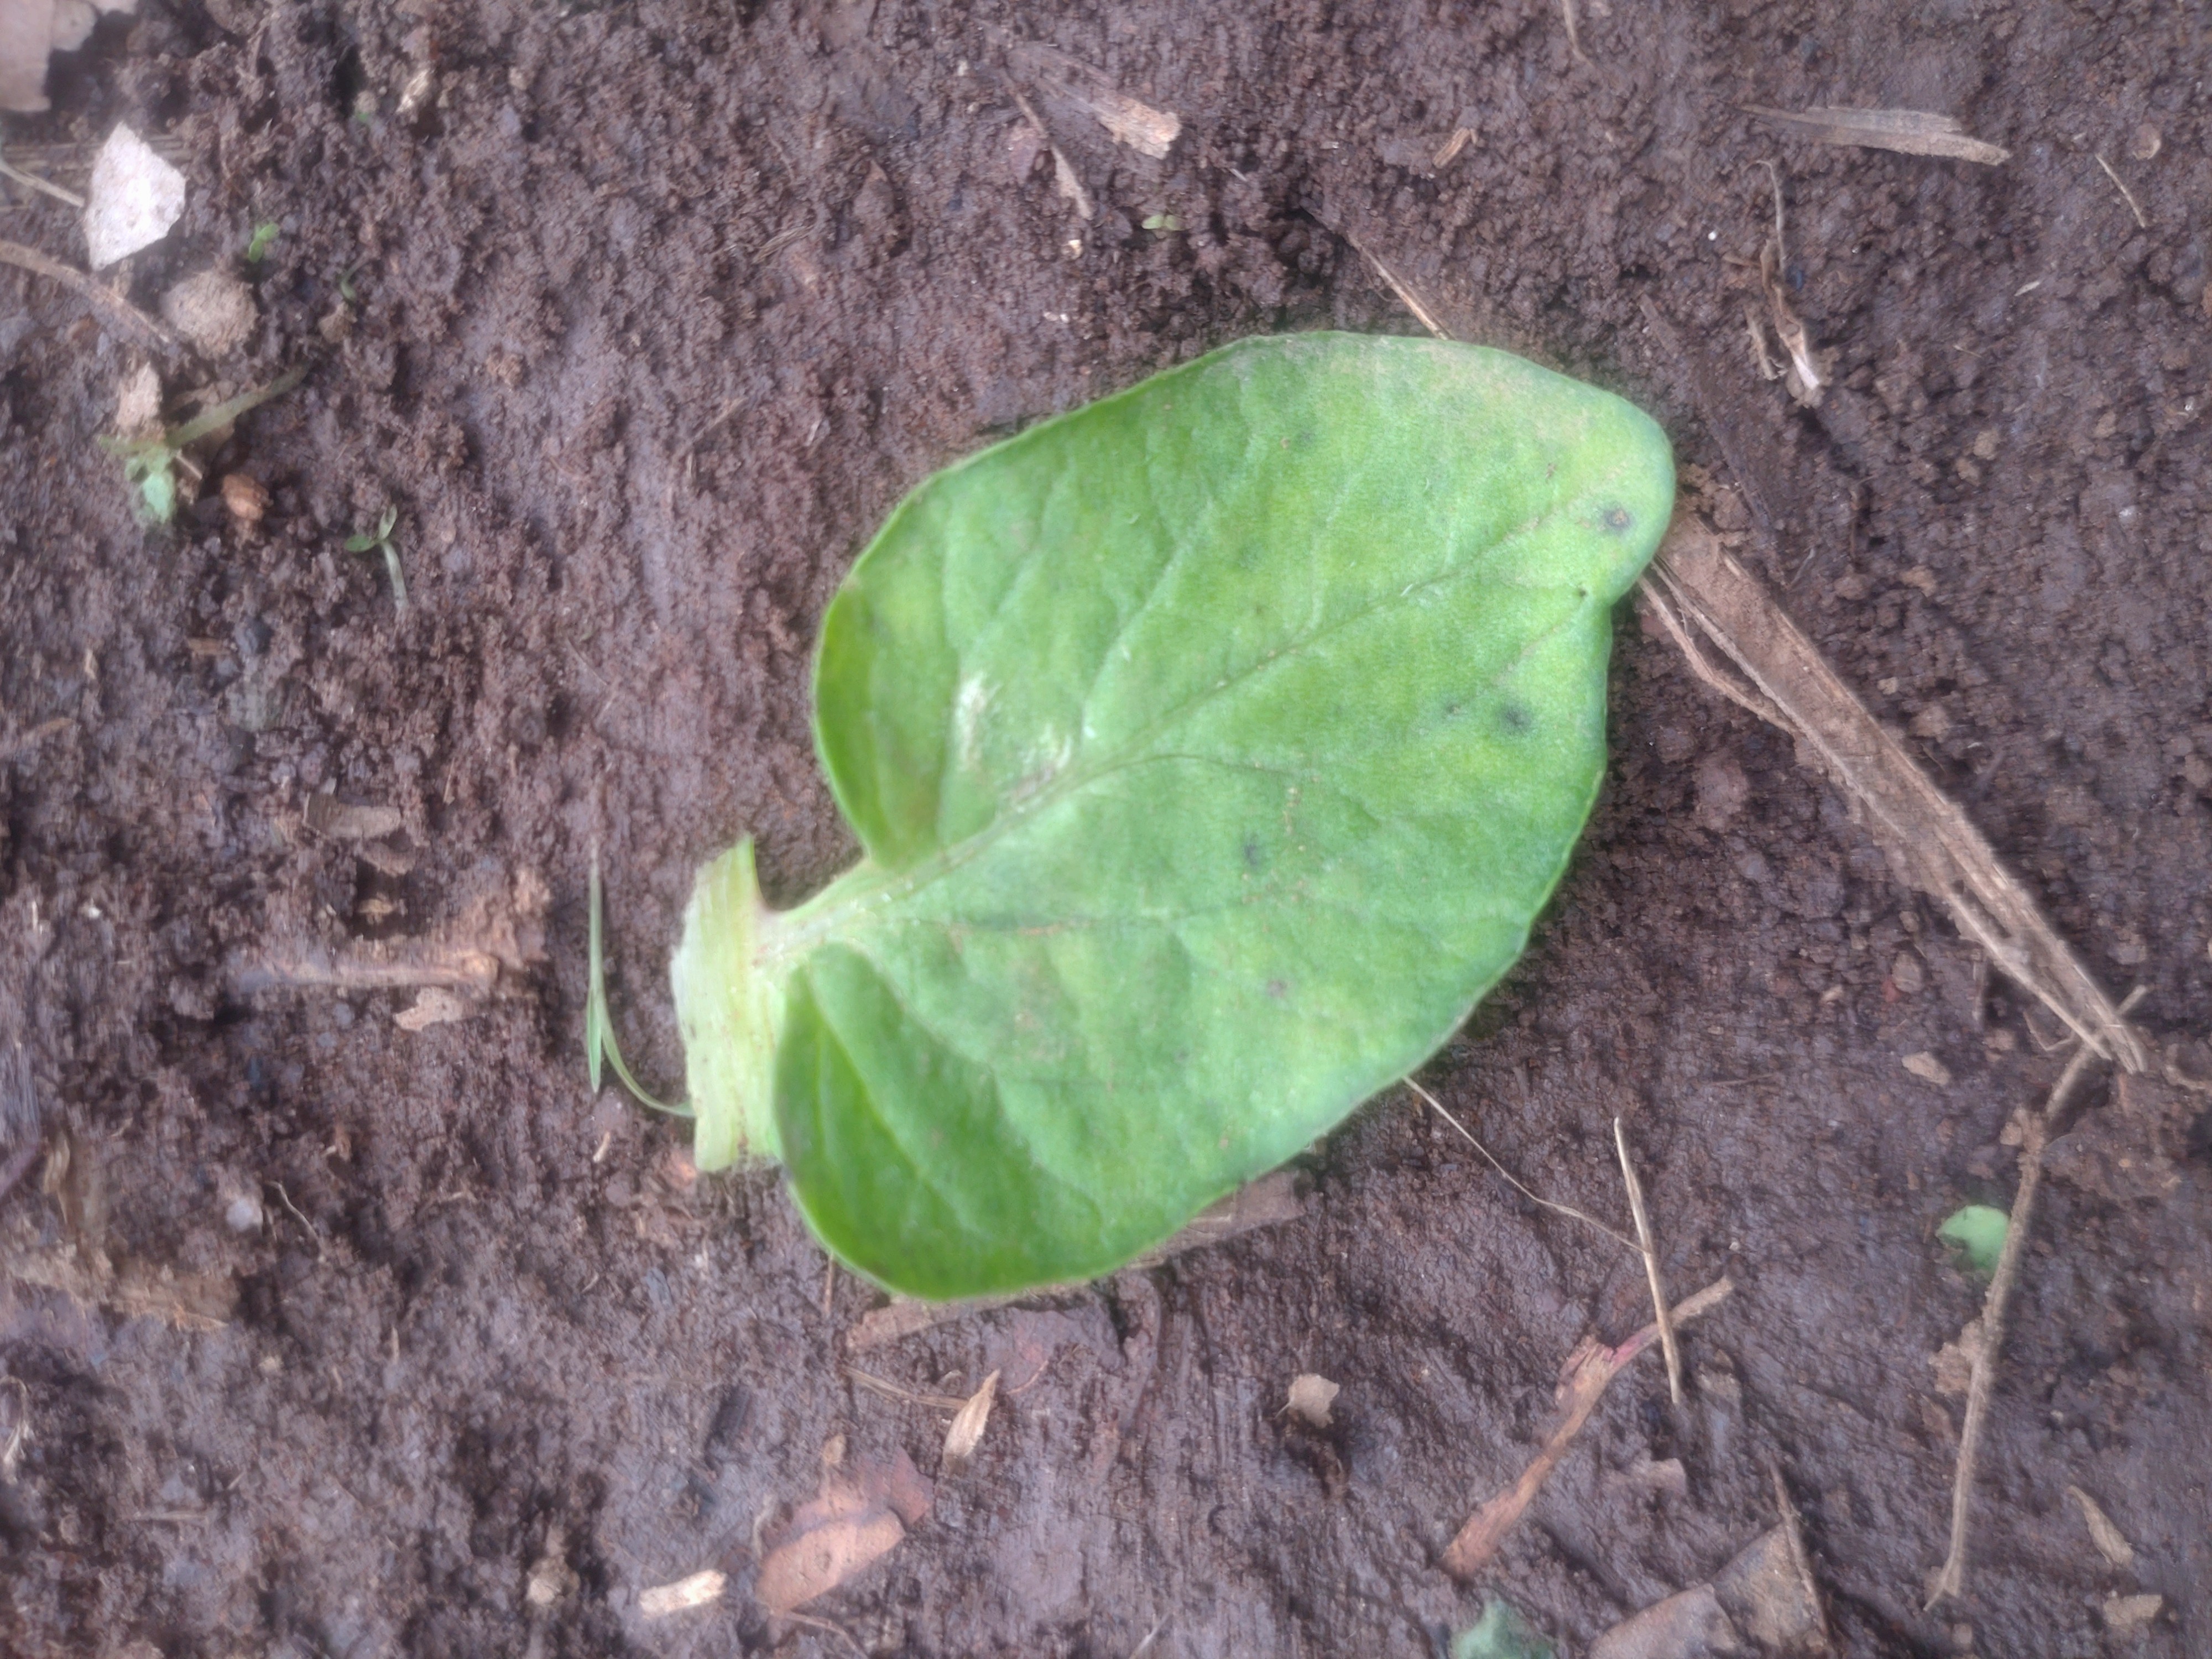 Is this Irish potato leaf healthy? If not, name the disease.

late blight
